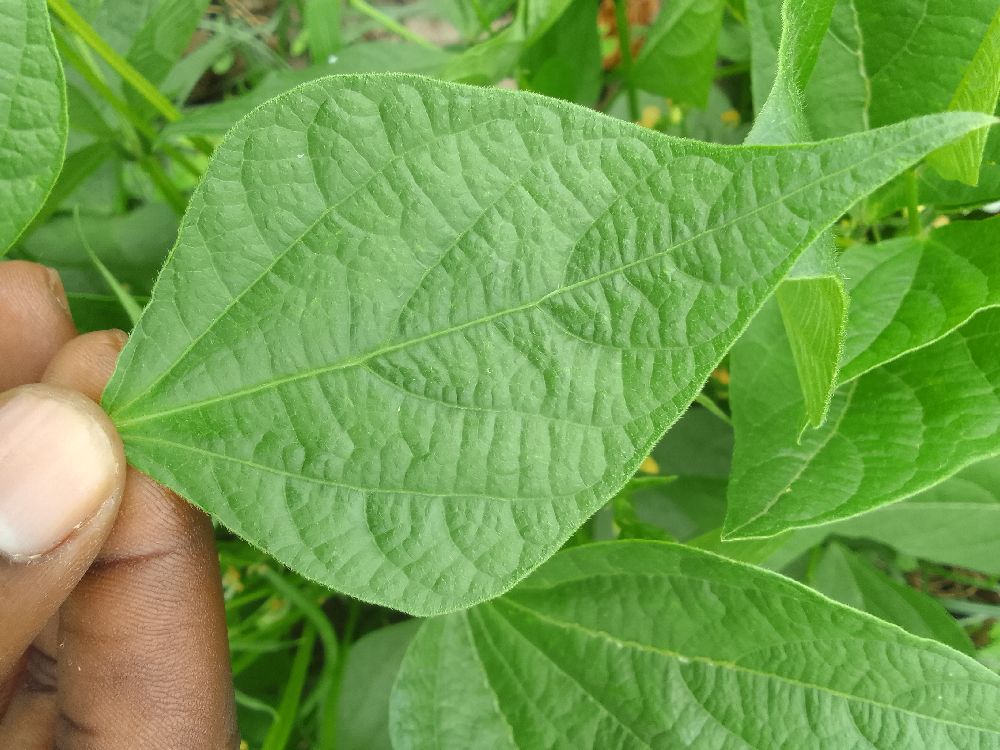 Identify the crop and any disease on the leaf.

common bean, healthy
